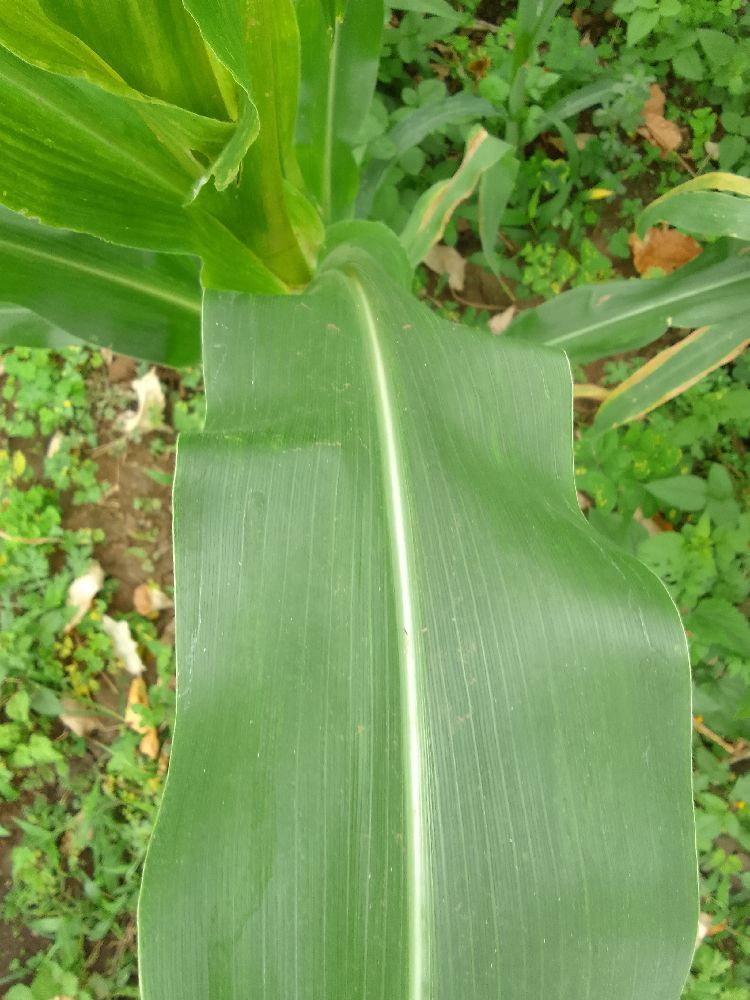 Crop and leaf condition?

maize, healthy
